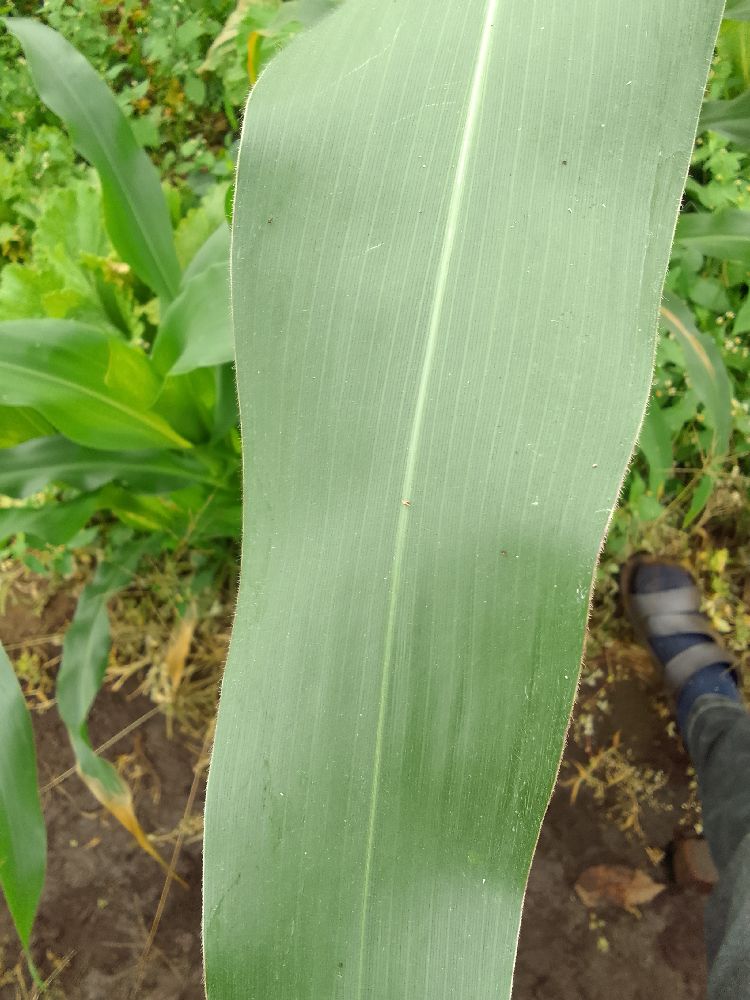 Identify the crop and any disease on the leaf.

maize, healthy
